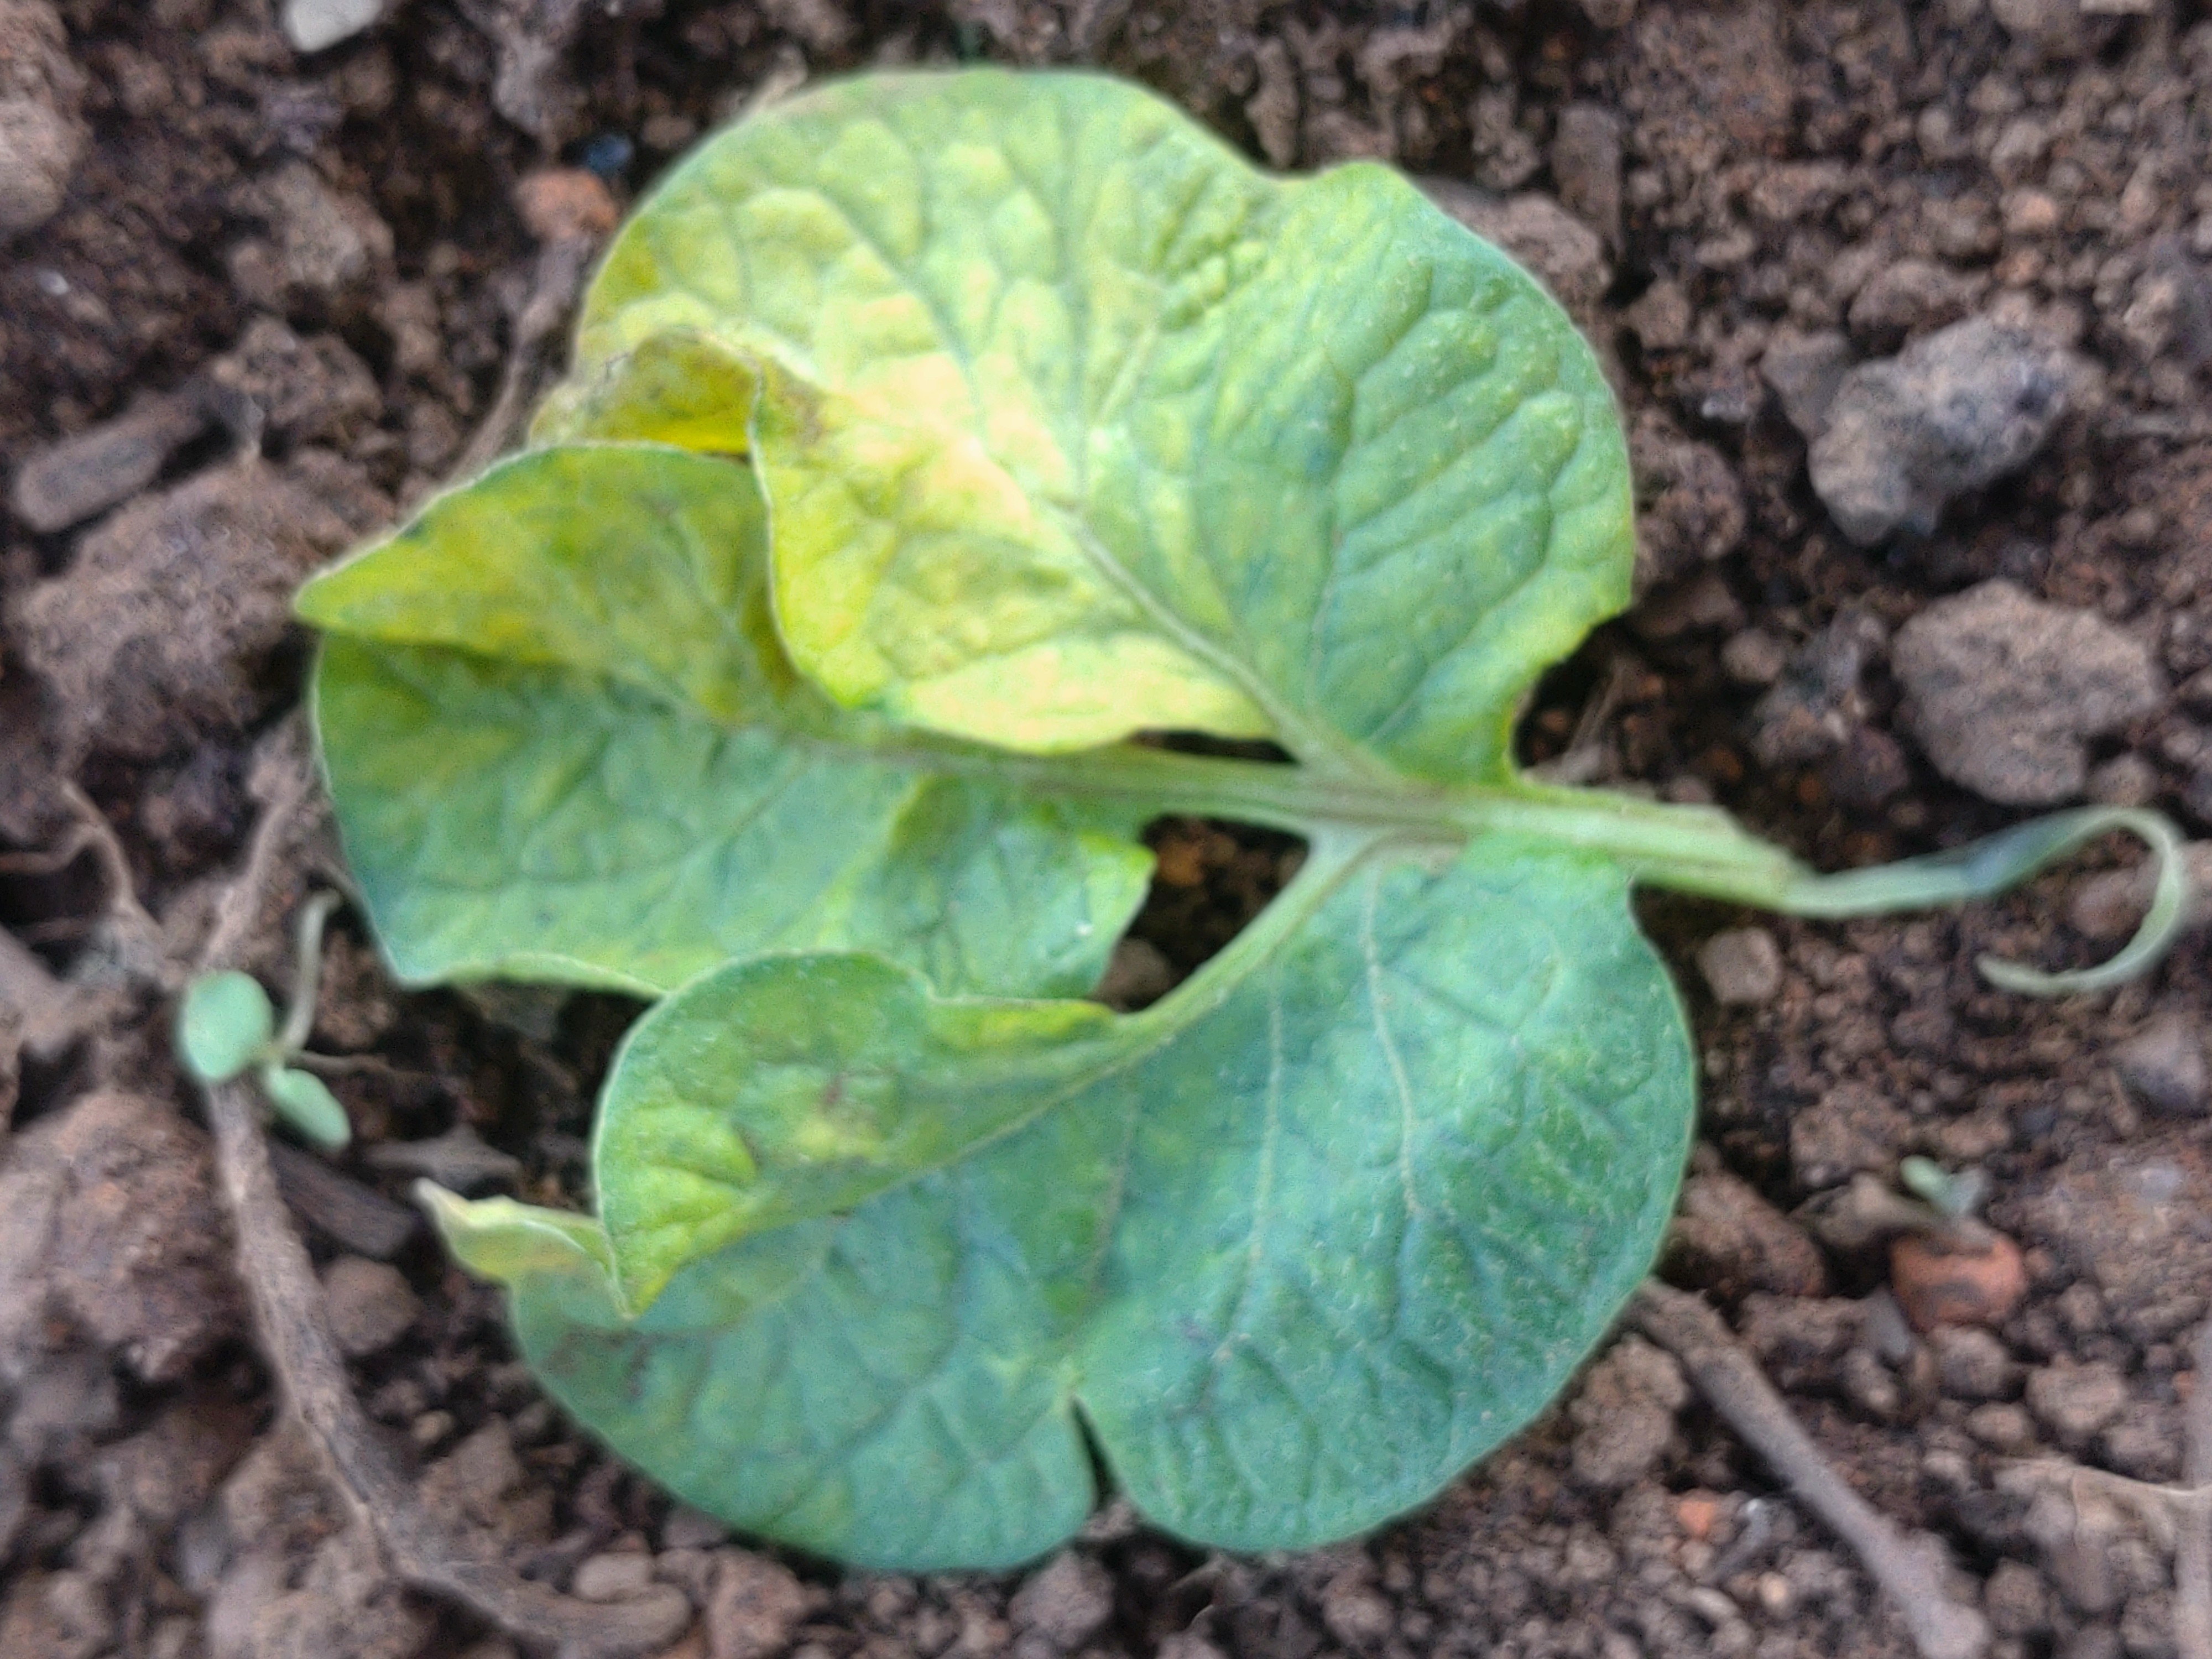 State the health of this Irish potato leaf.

late blight
